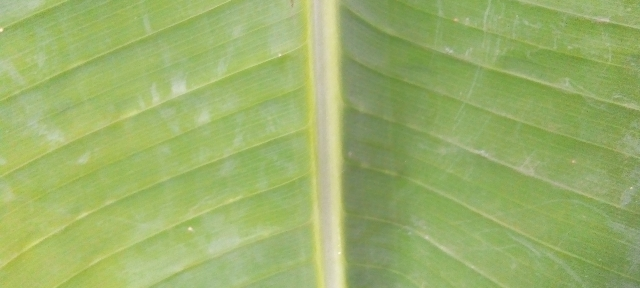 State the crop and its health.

banana, healthy
